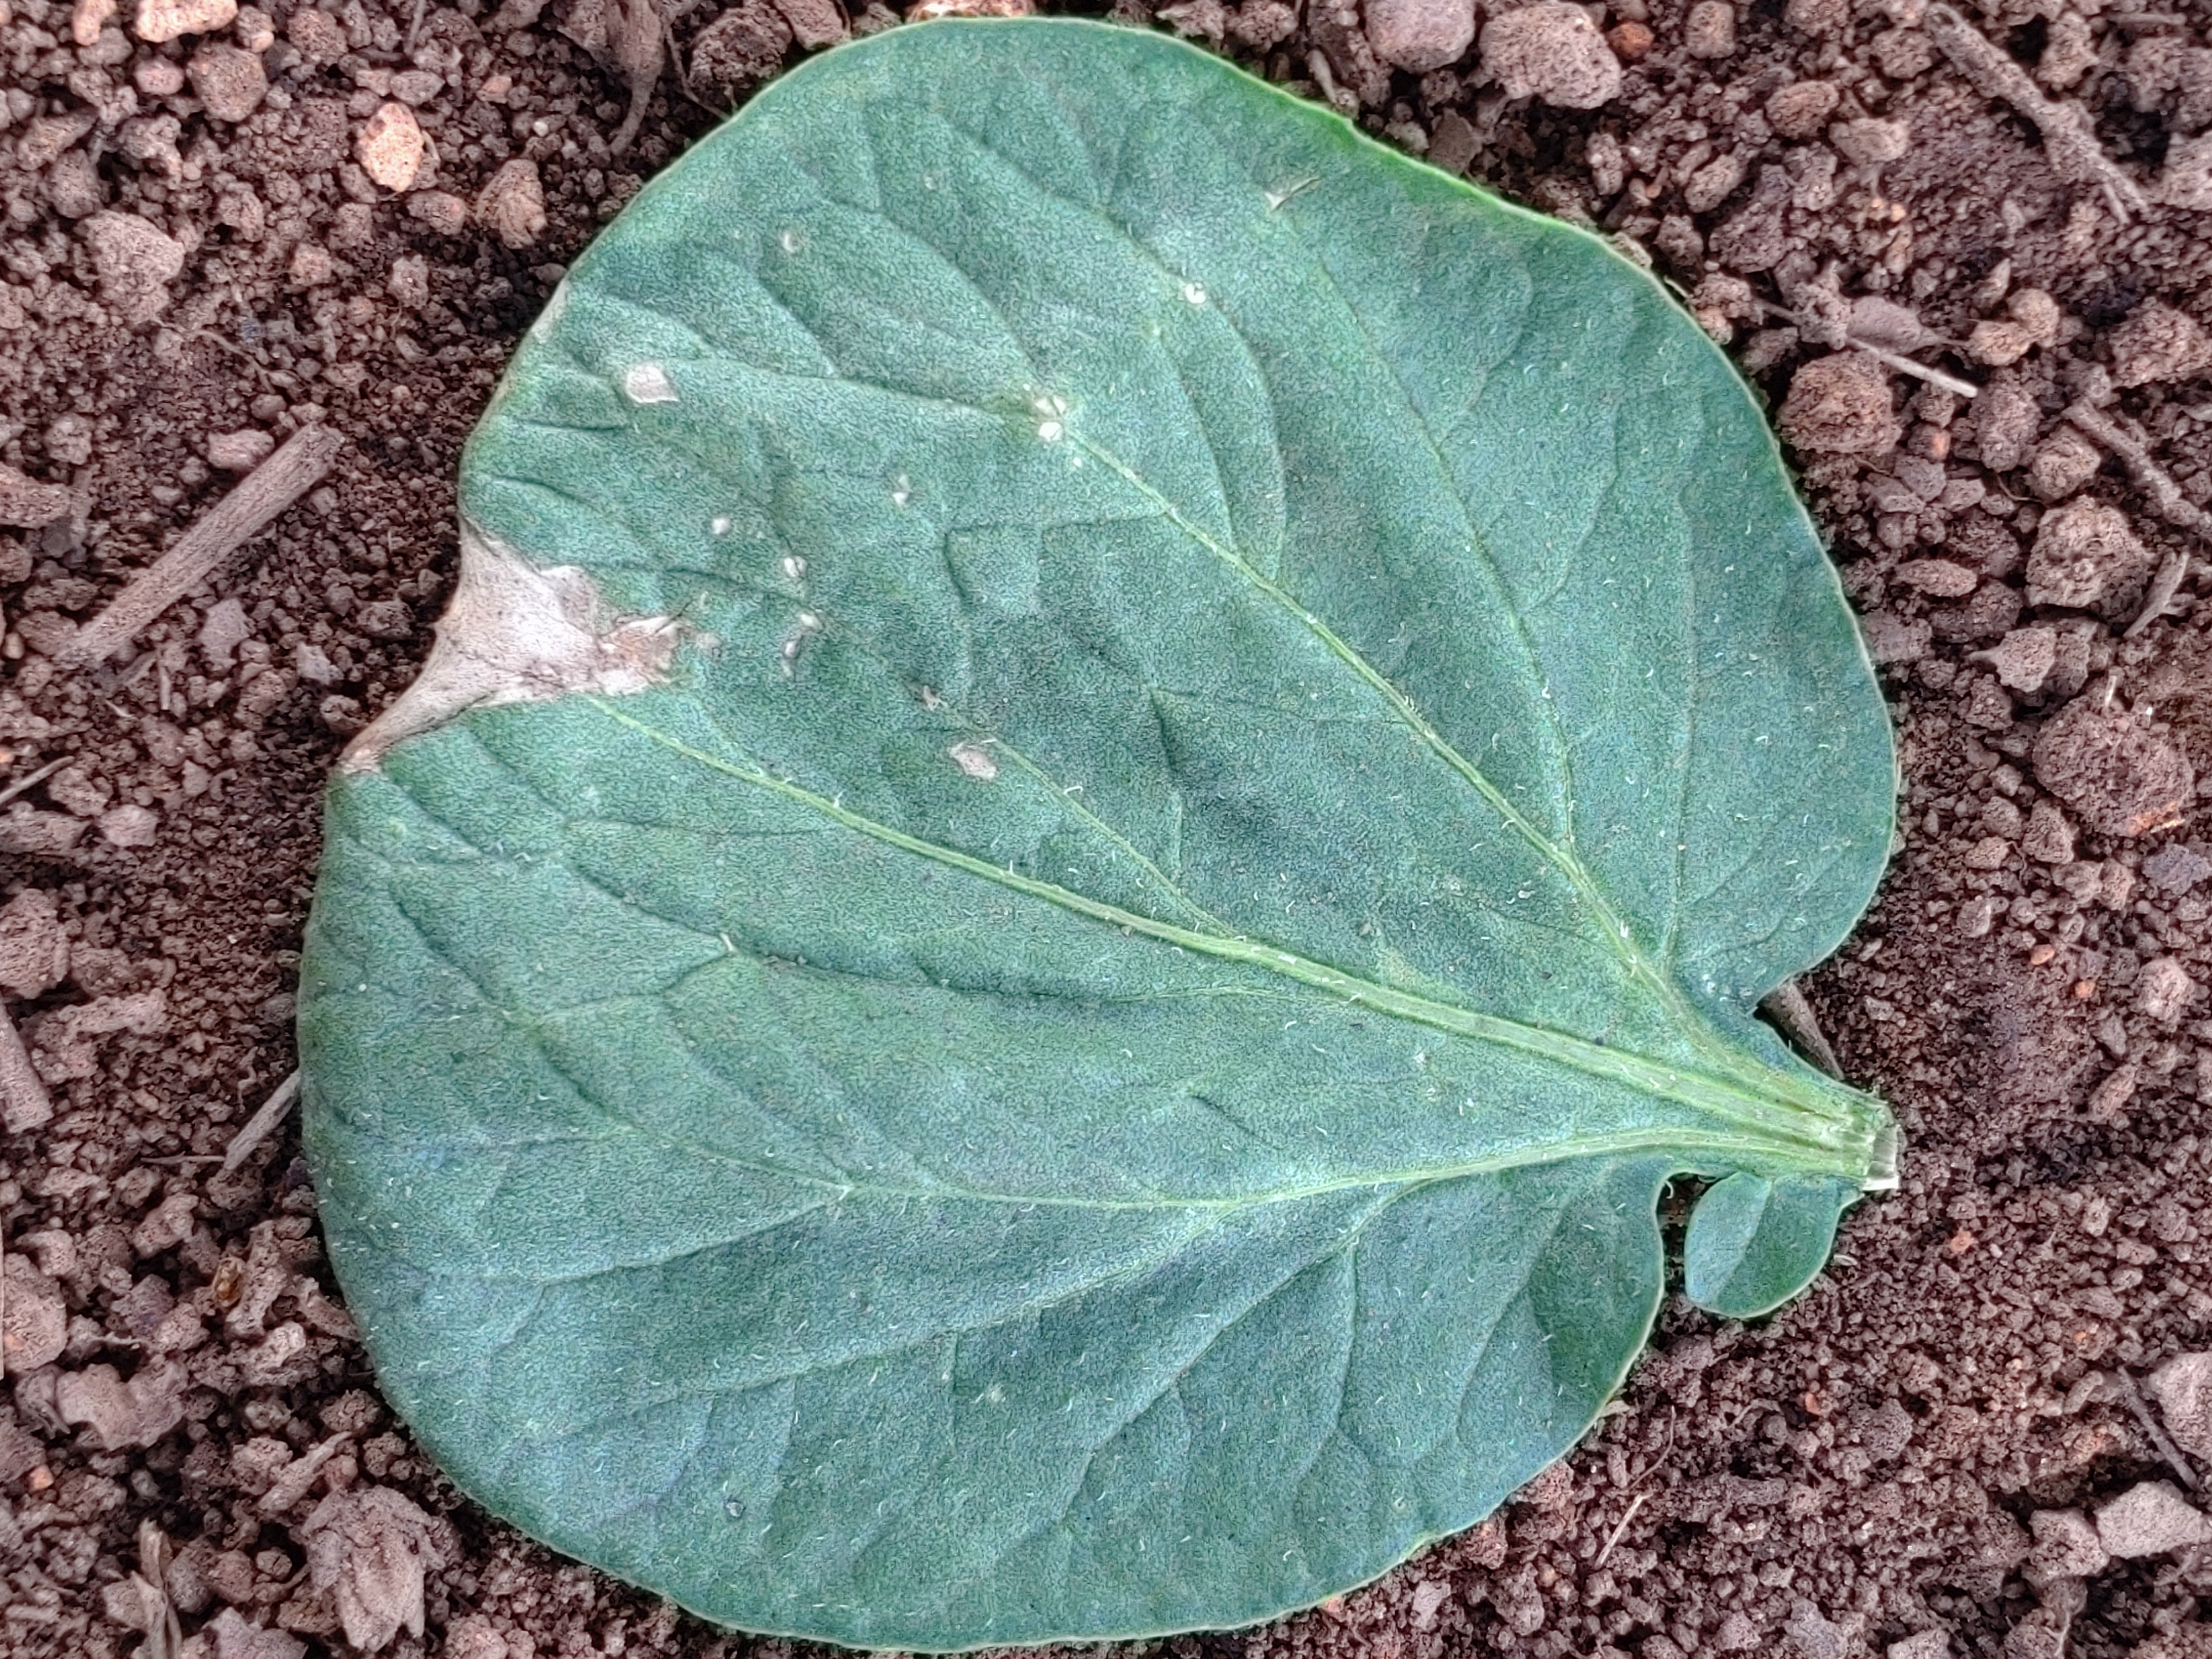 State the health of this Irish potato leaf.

early blight
